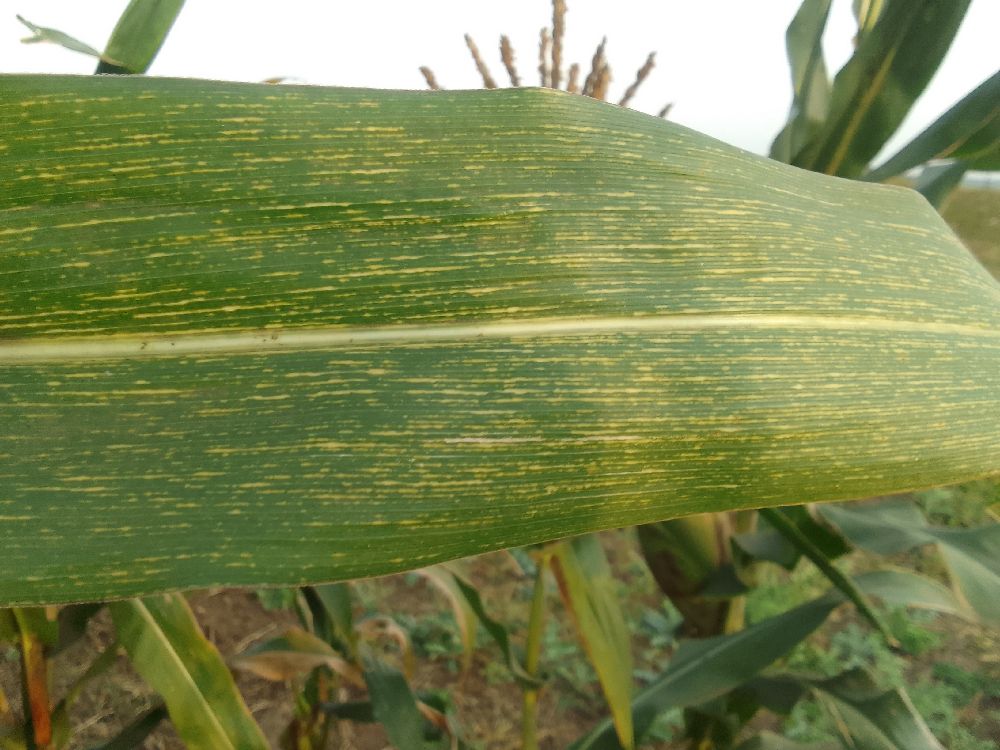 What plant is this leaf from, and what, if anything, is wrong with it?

maize, maize streak virus
